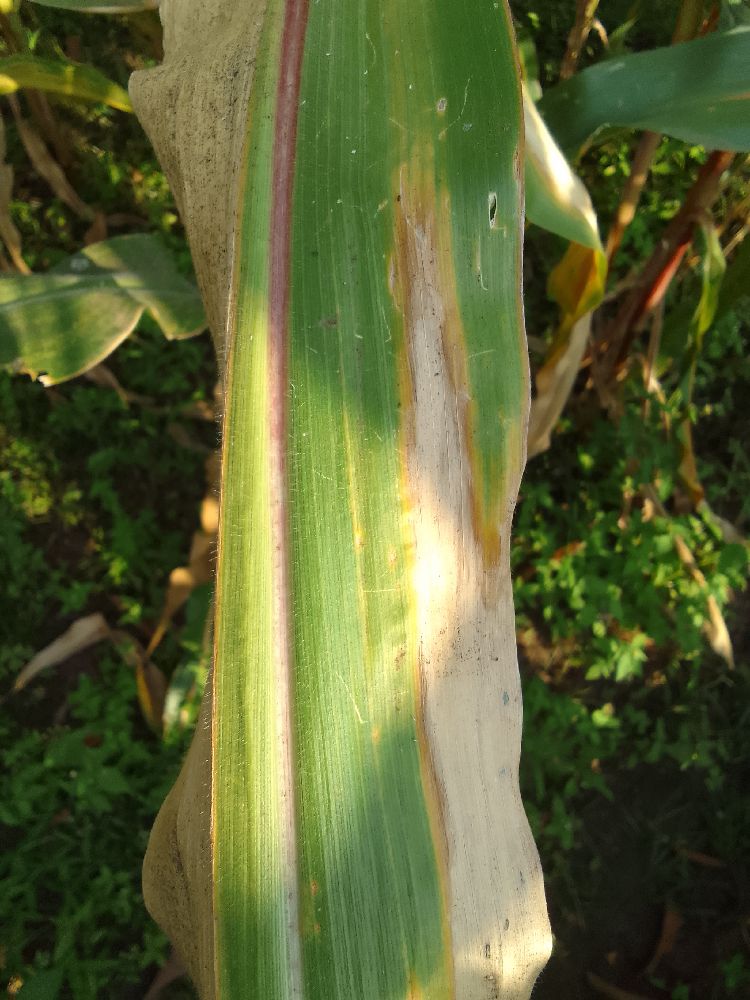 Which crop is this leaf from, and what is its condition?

maize, maize lethal necrosis
